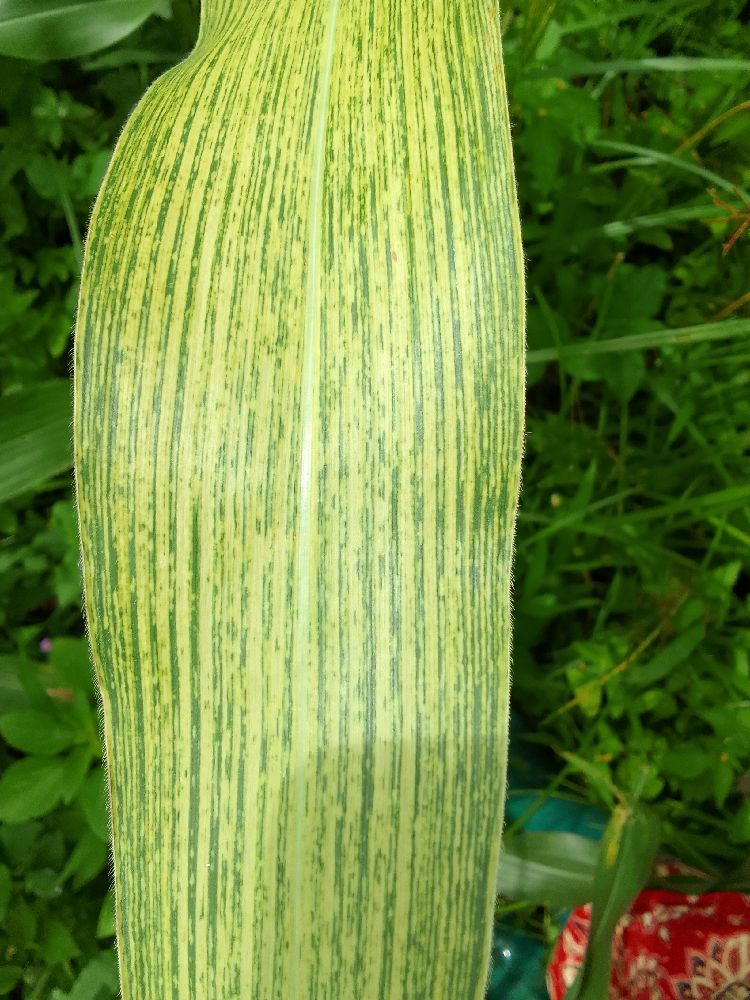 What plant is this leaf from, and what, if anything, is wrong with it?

maize, maize streak virus
